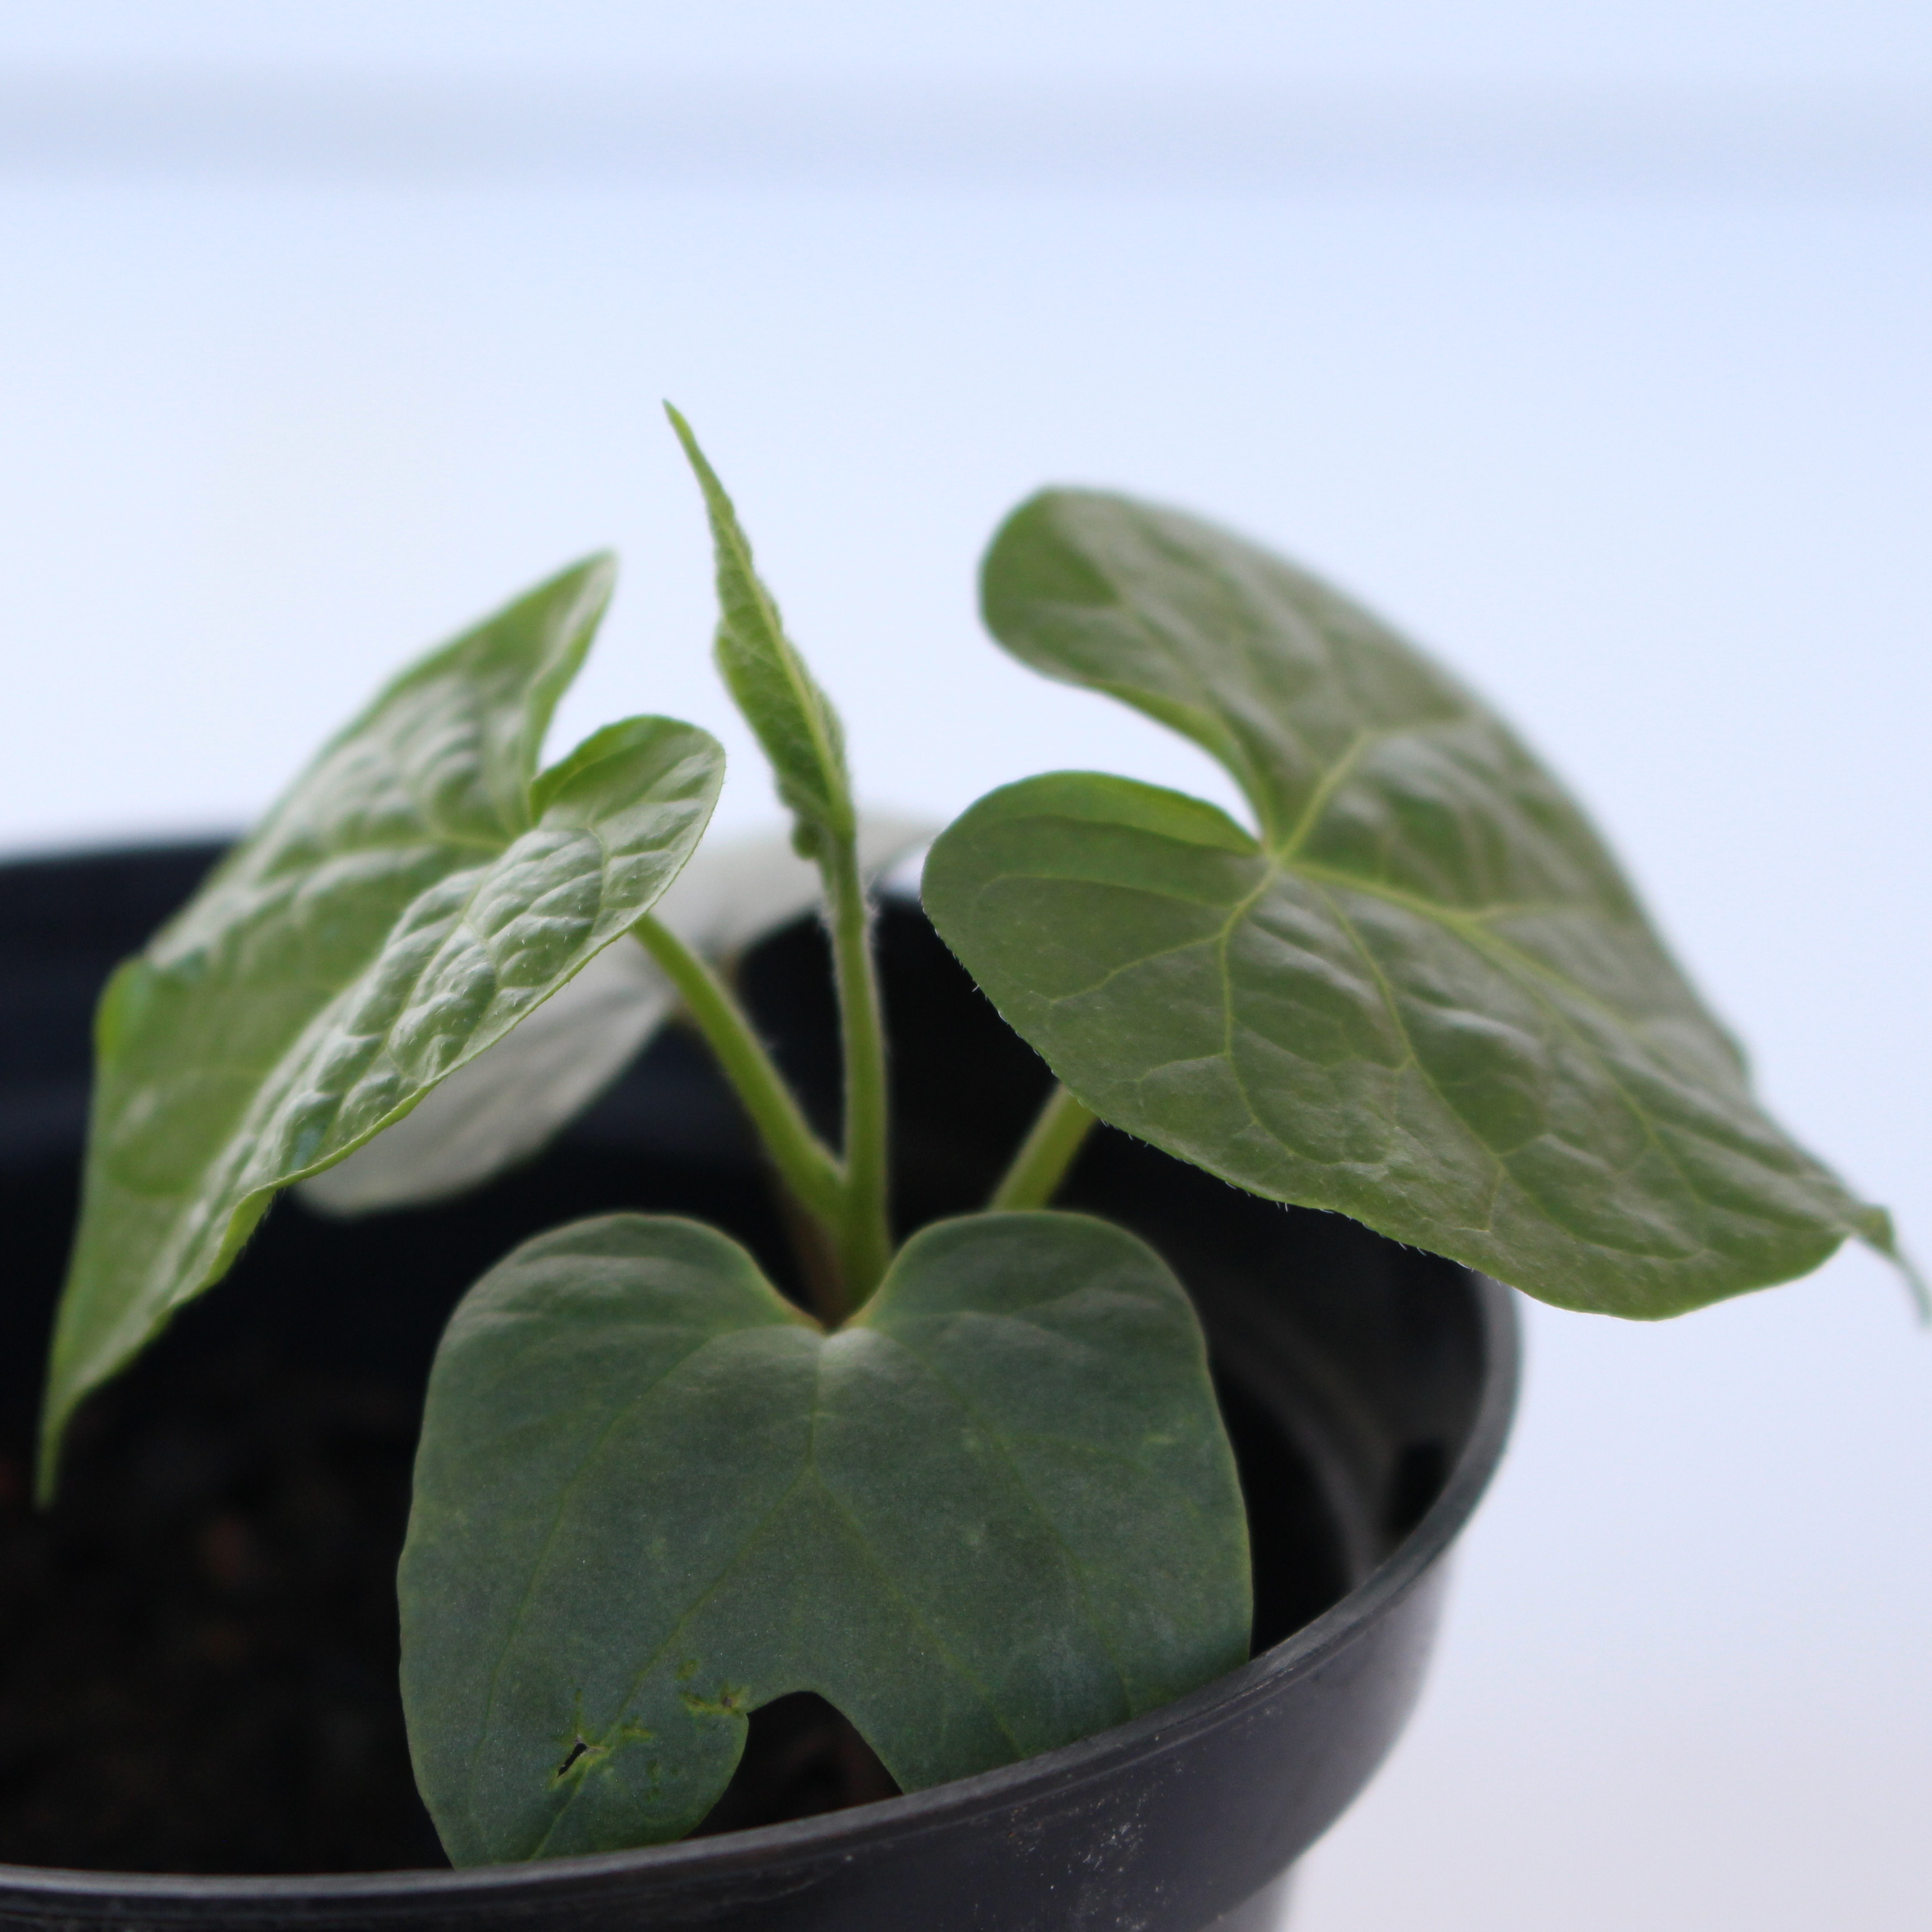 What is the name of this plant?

Convolvulus arvensis
